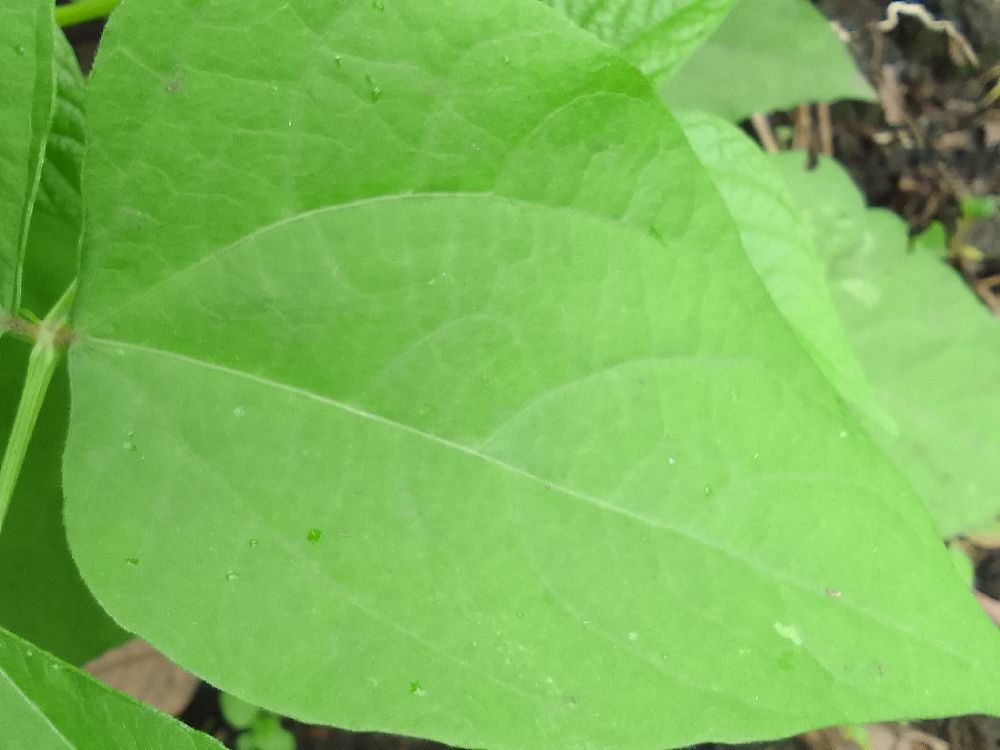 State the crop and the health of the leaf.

common bean, healthy
